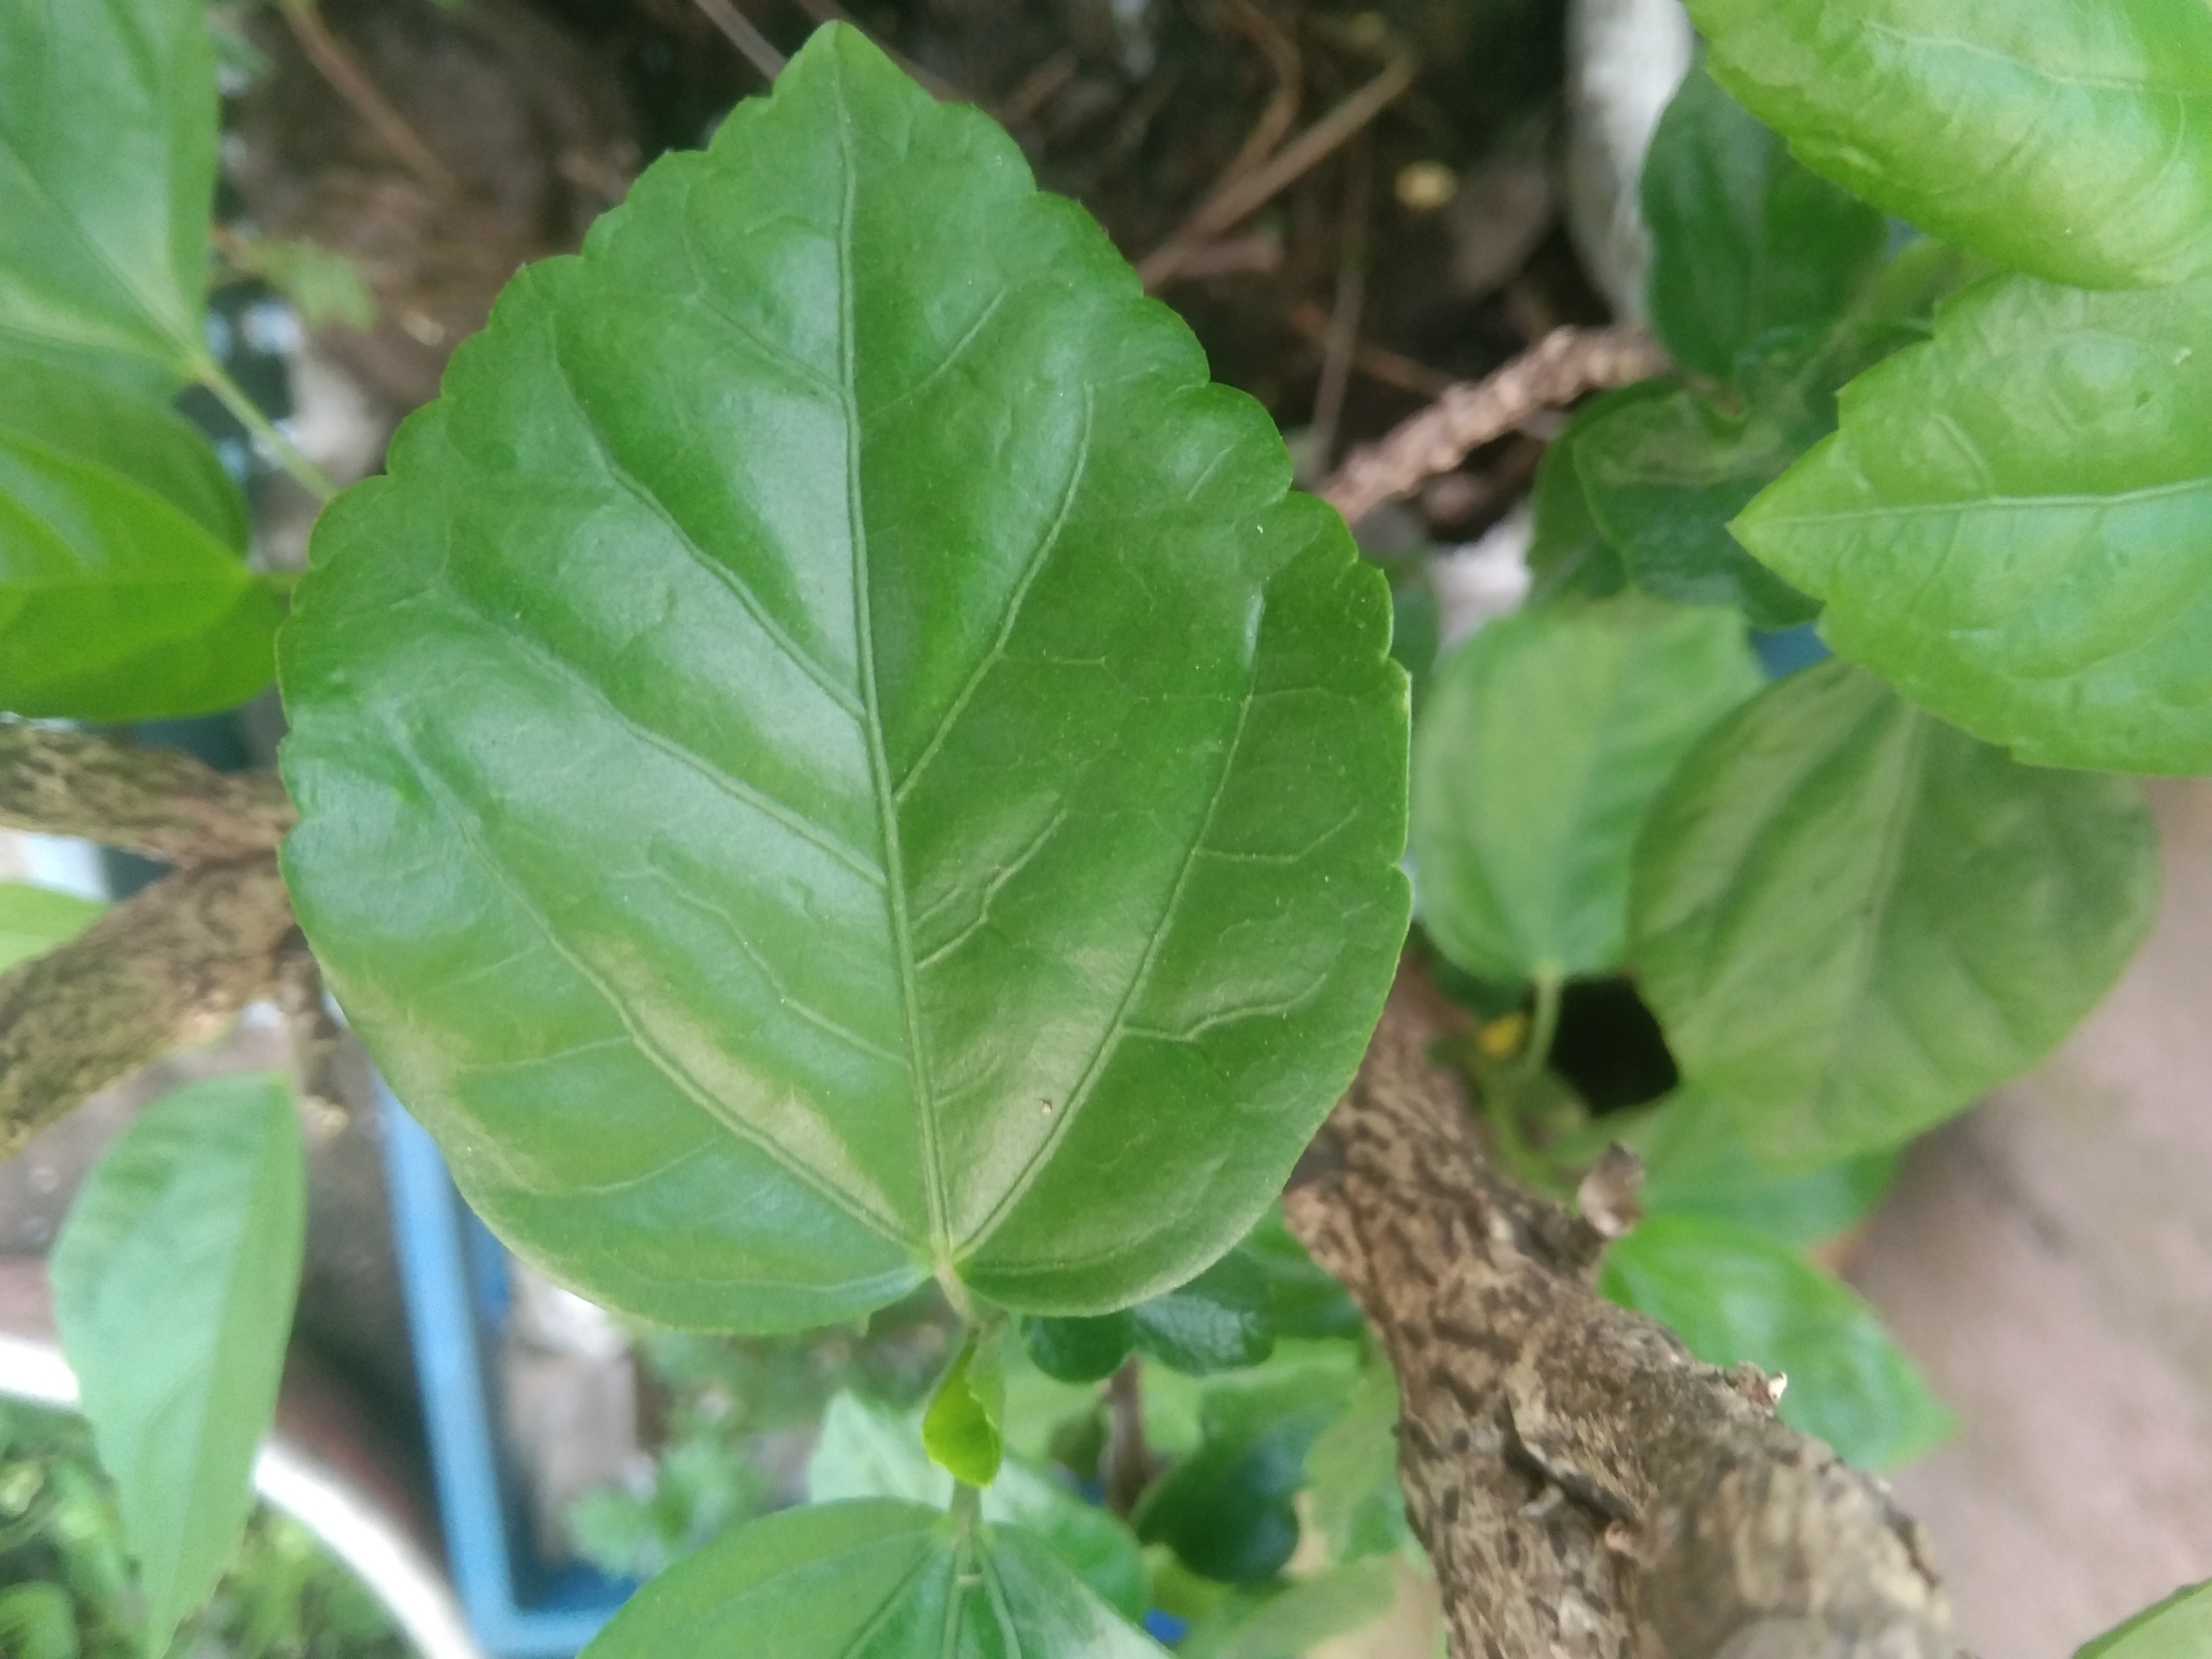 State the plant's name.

hibiscus
